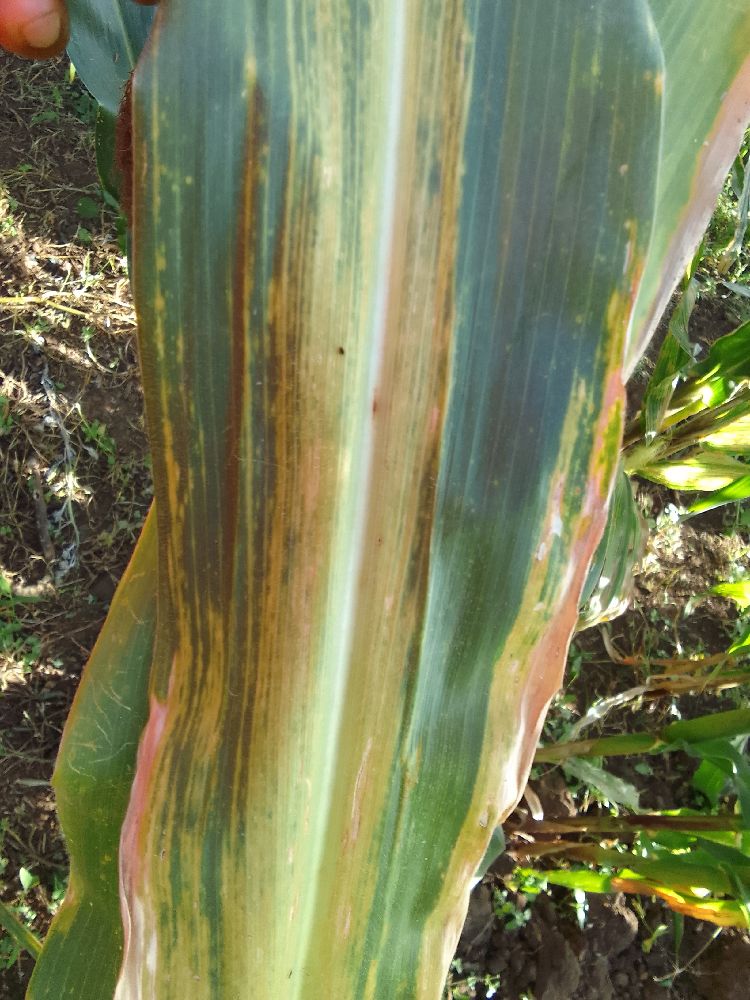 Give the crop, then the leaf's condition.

maize, maize lethal necrosis
